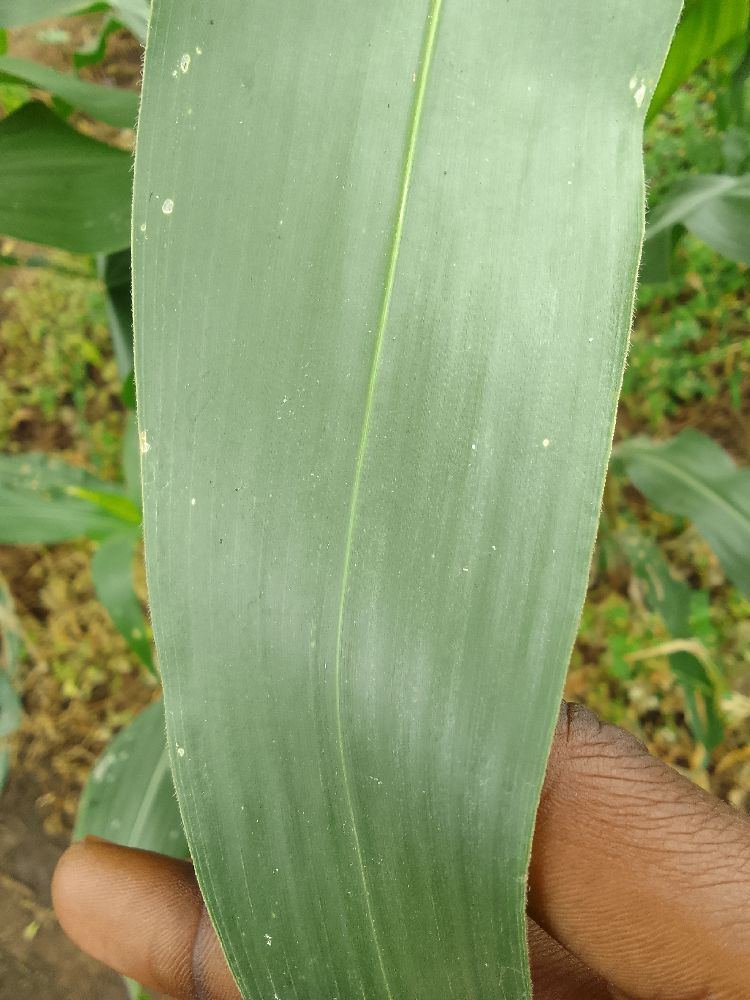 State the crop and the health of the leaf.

maize, healthy
